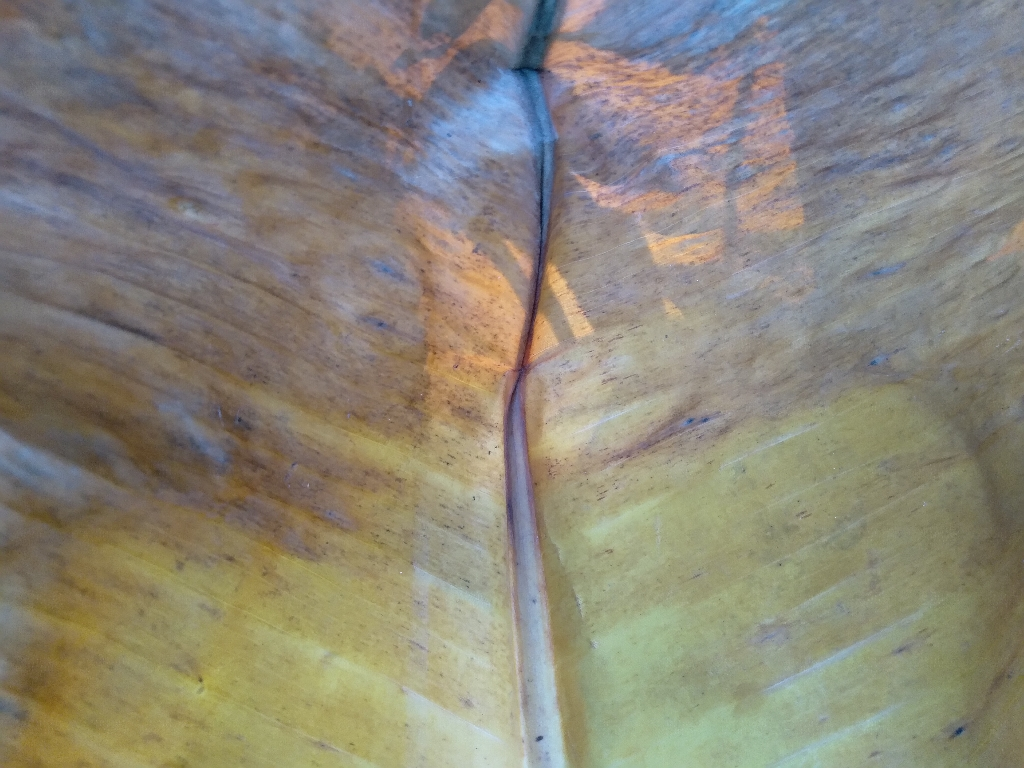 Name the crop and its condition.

banana, fusarium wilt race 1
